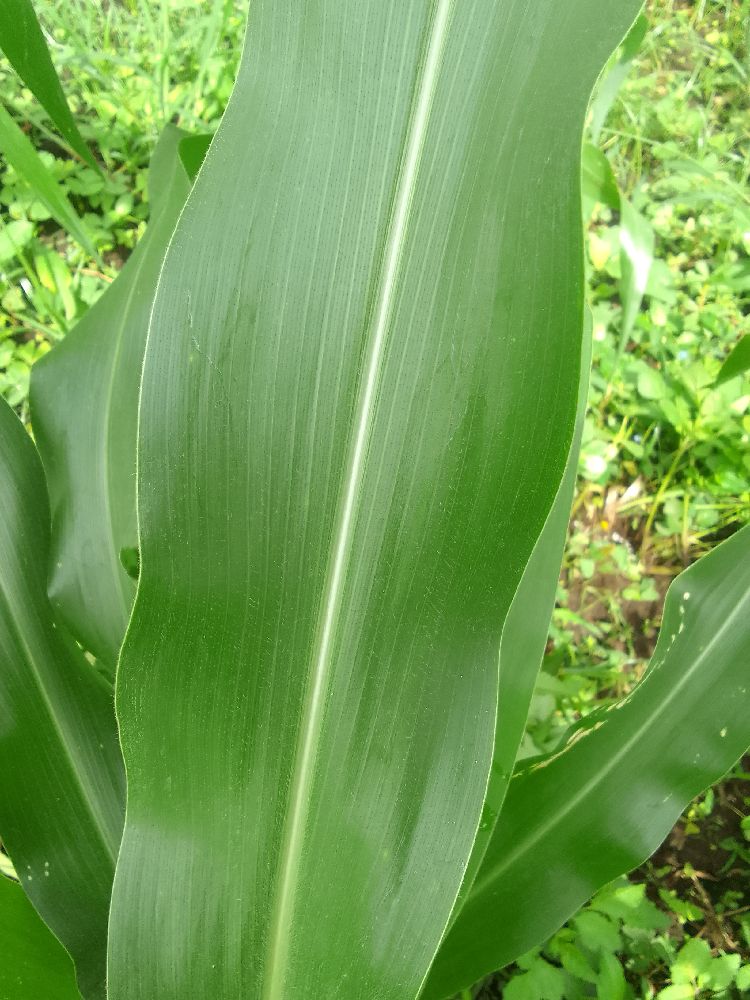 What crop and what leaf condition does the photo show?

maize, healthy
